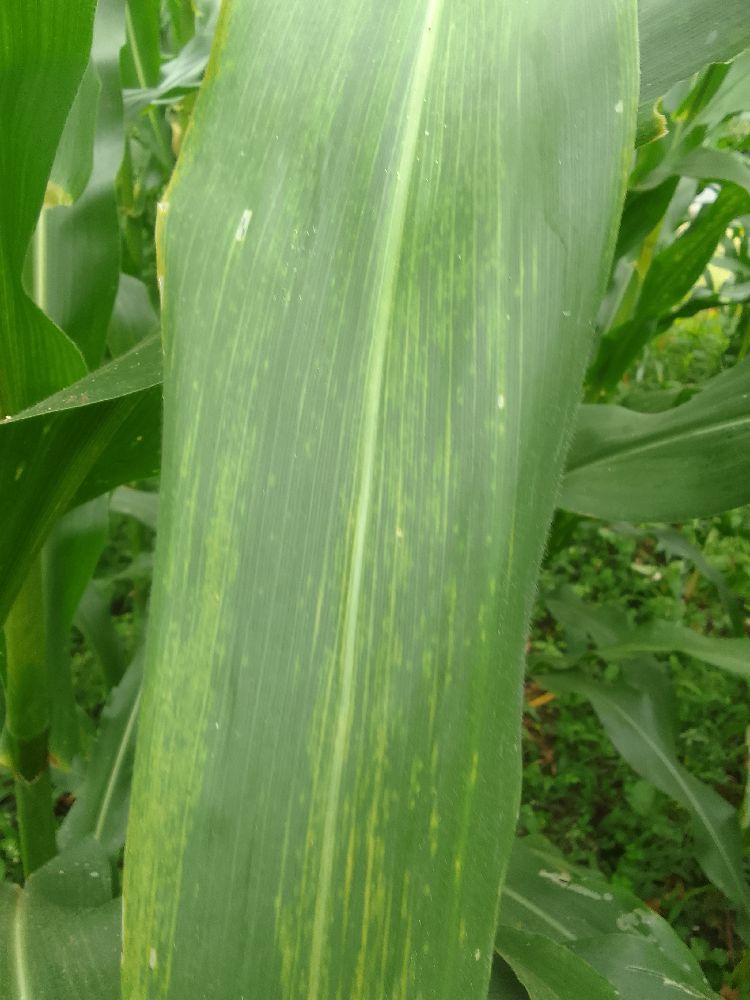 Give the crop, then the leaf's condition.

maize, maize lethal necrosis
